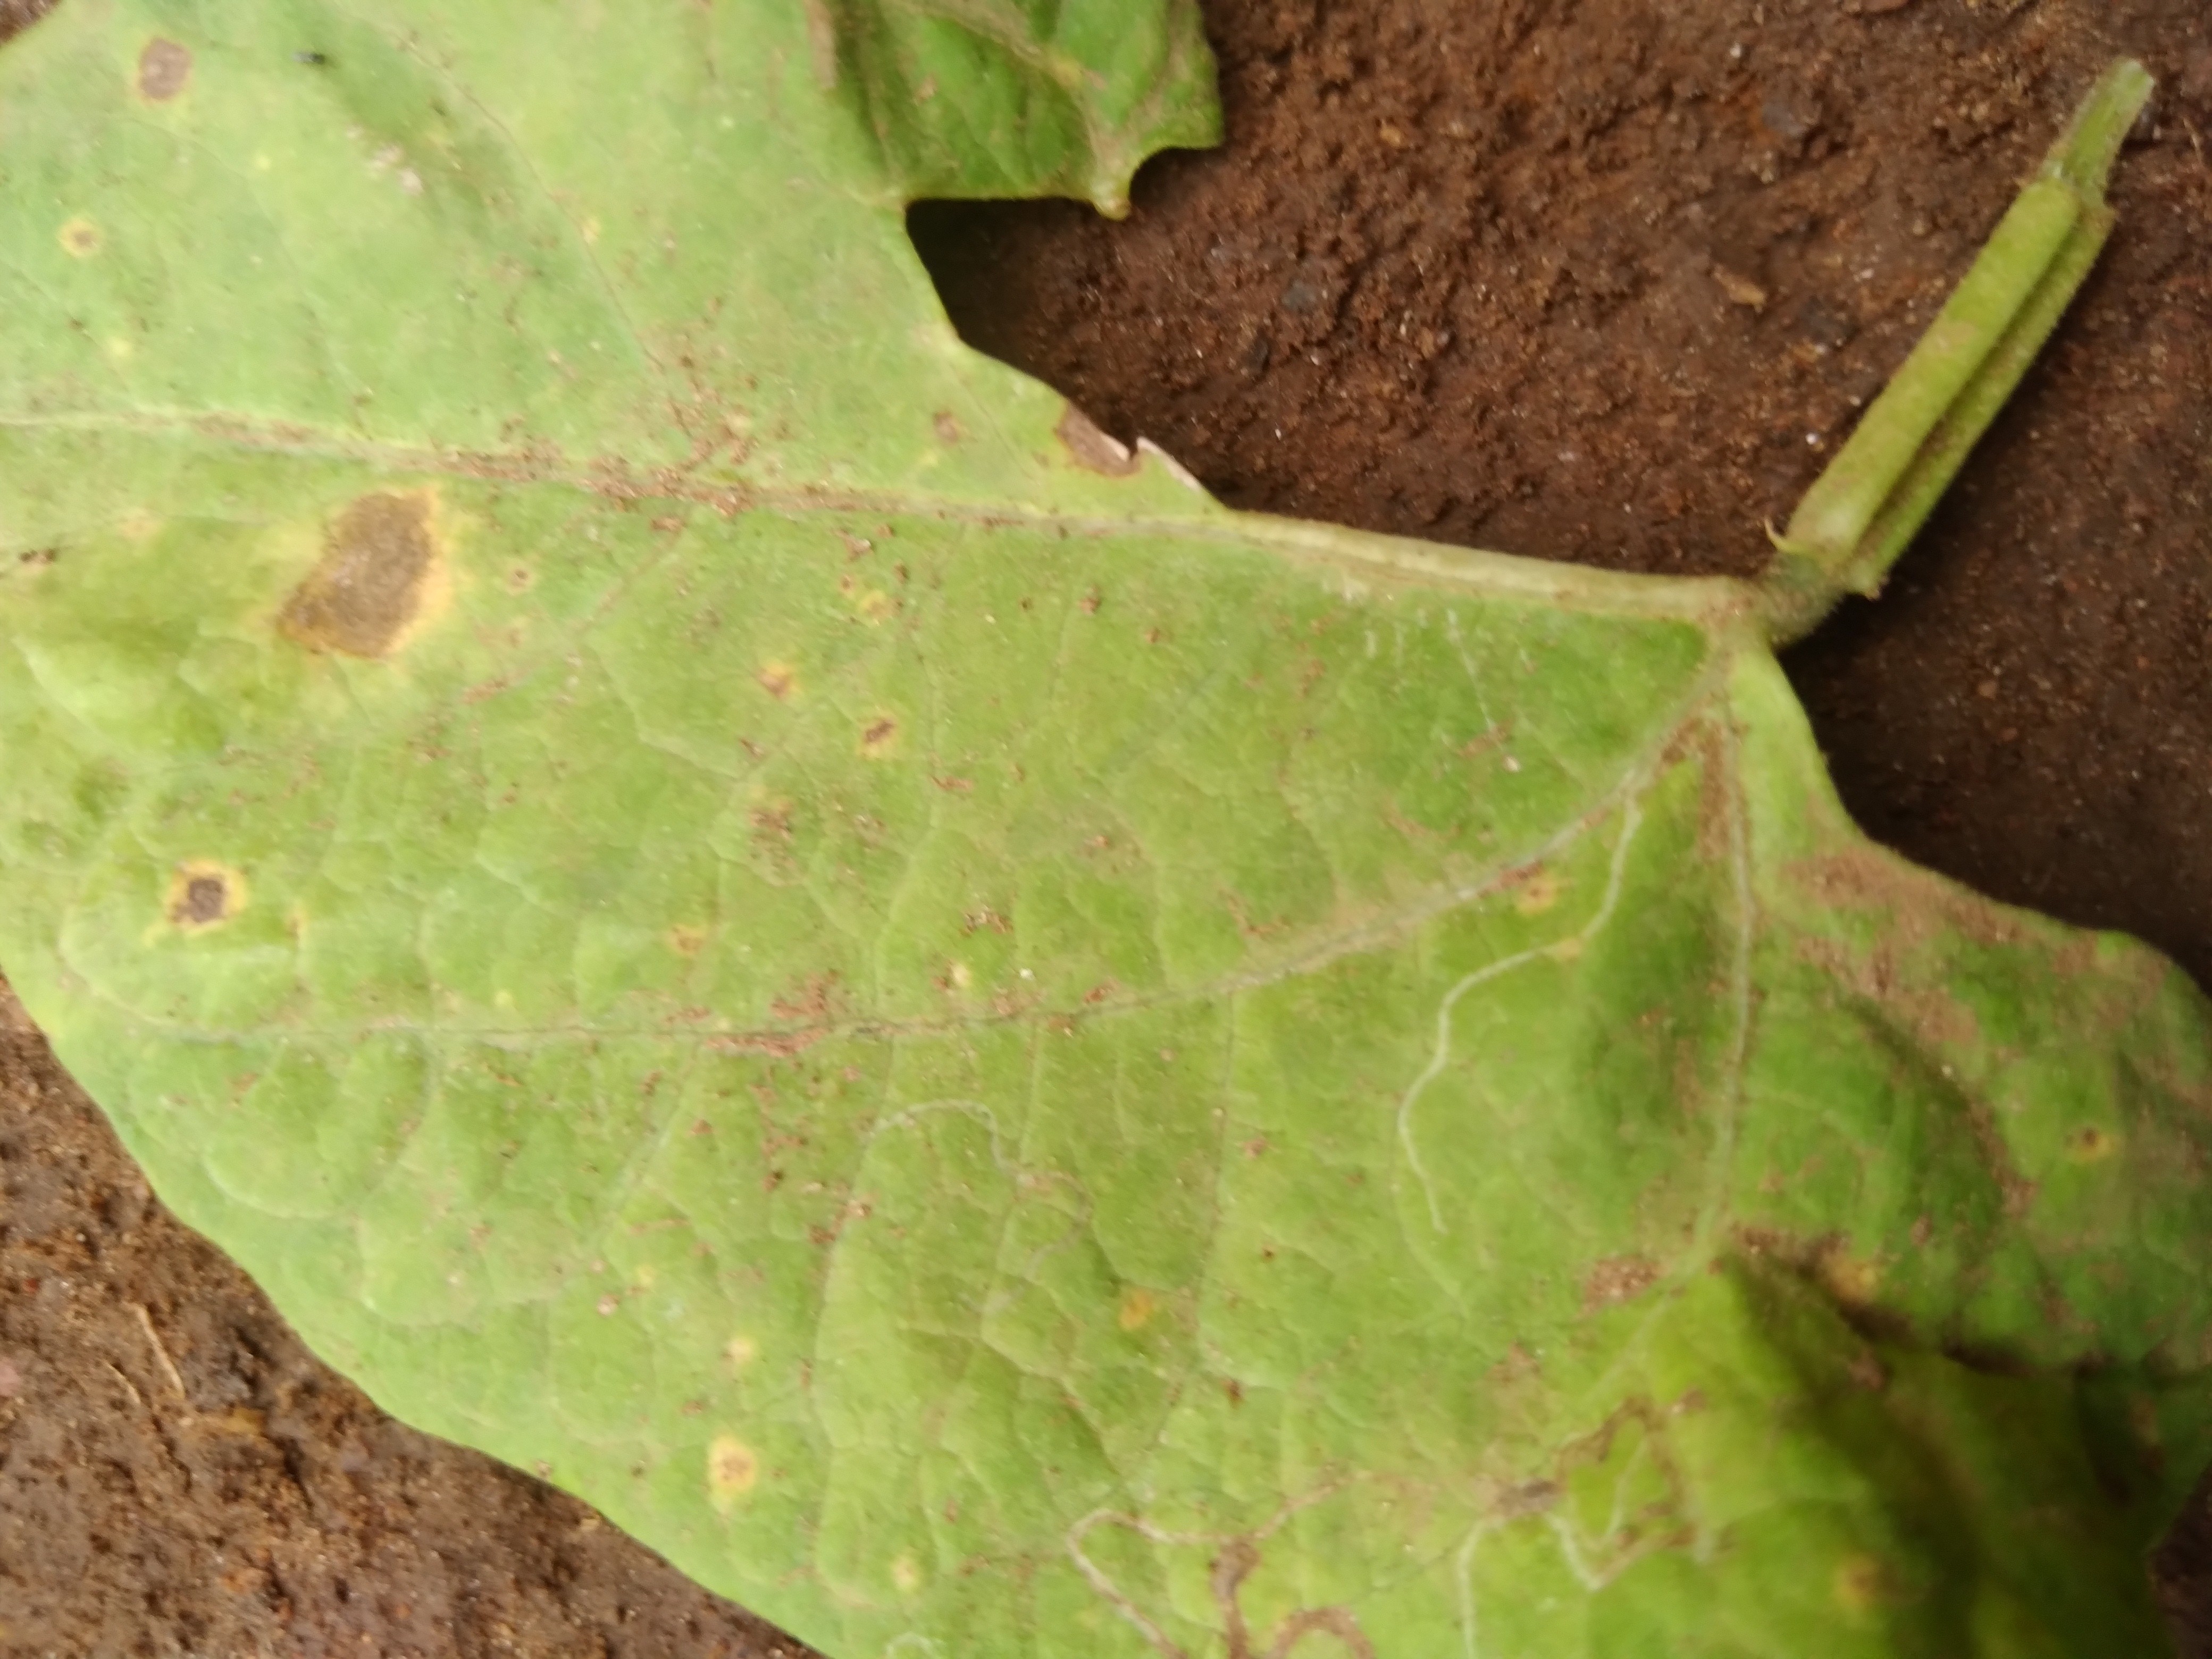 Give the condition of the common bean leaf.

rust
